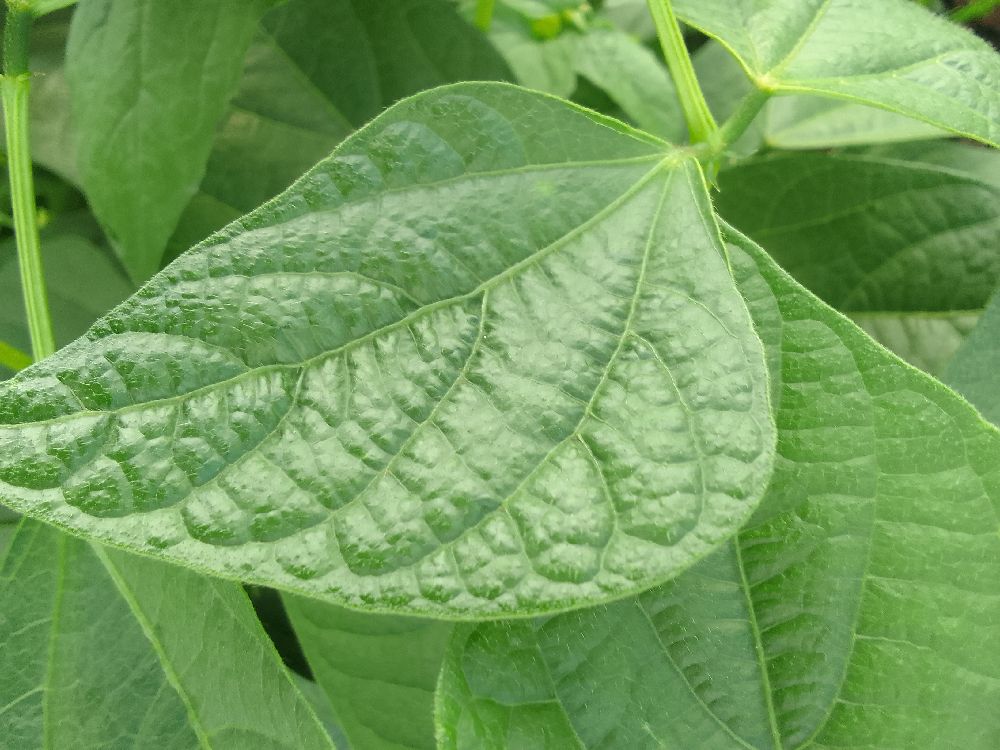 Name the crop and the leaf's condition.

common bean, healthy
